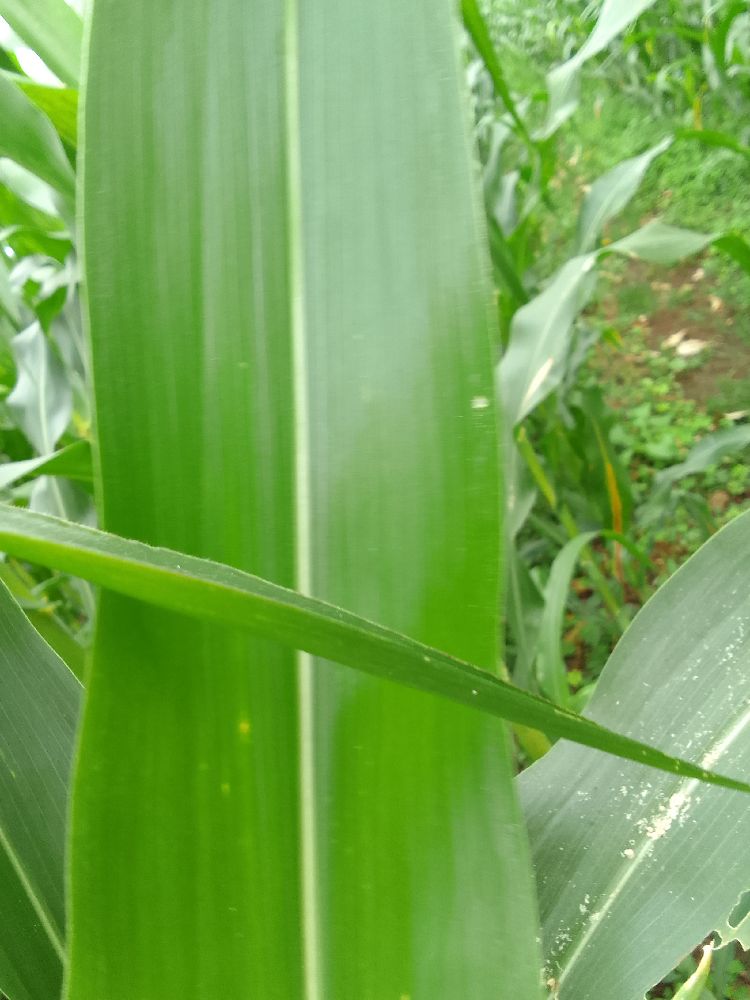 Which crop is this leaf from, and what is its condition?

maize, healthy
